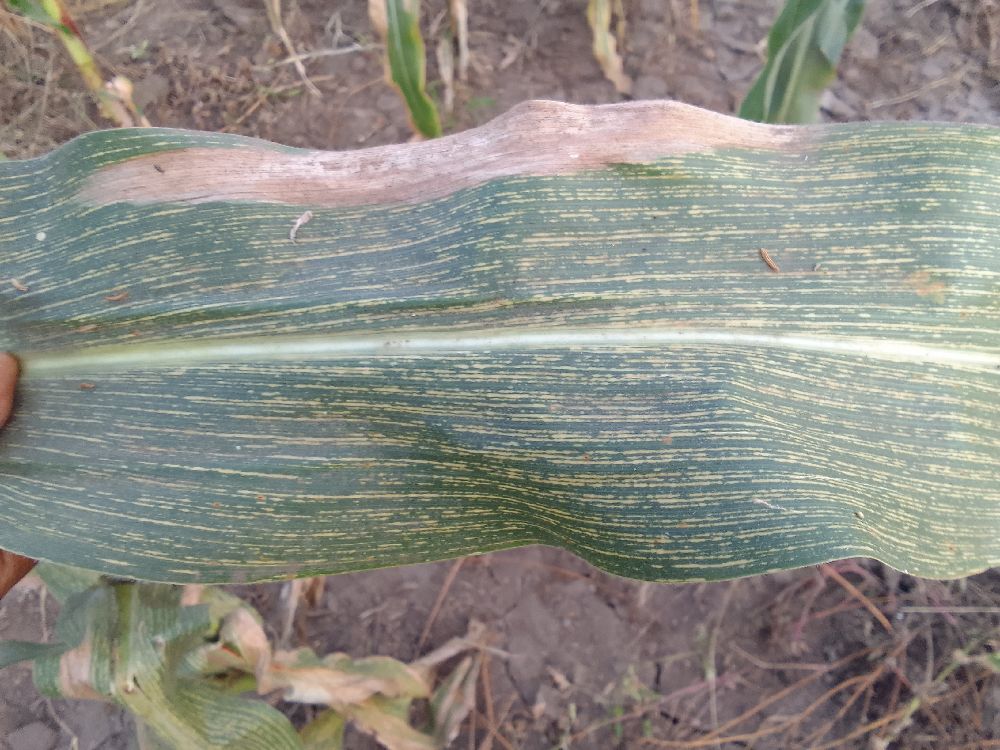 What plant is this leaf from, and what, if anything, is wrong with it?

maize, maize streak virus
